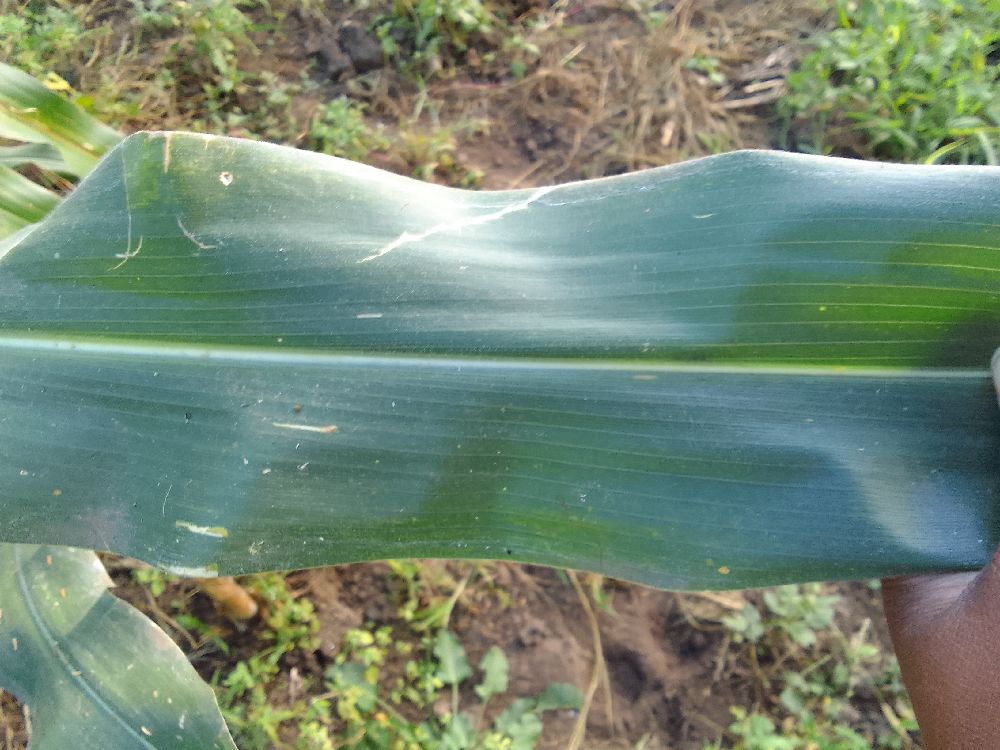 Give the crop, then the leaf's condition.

maize, healthy
